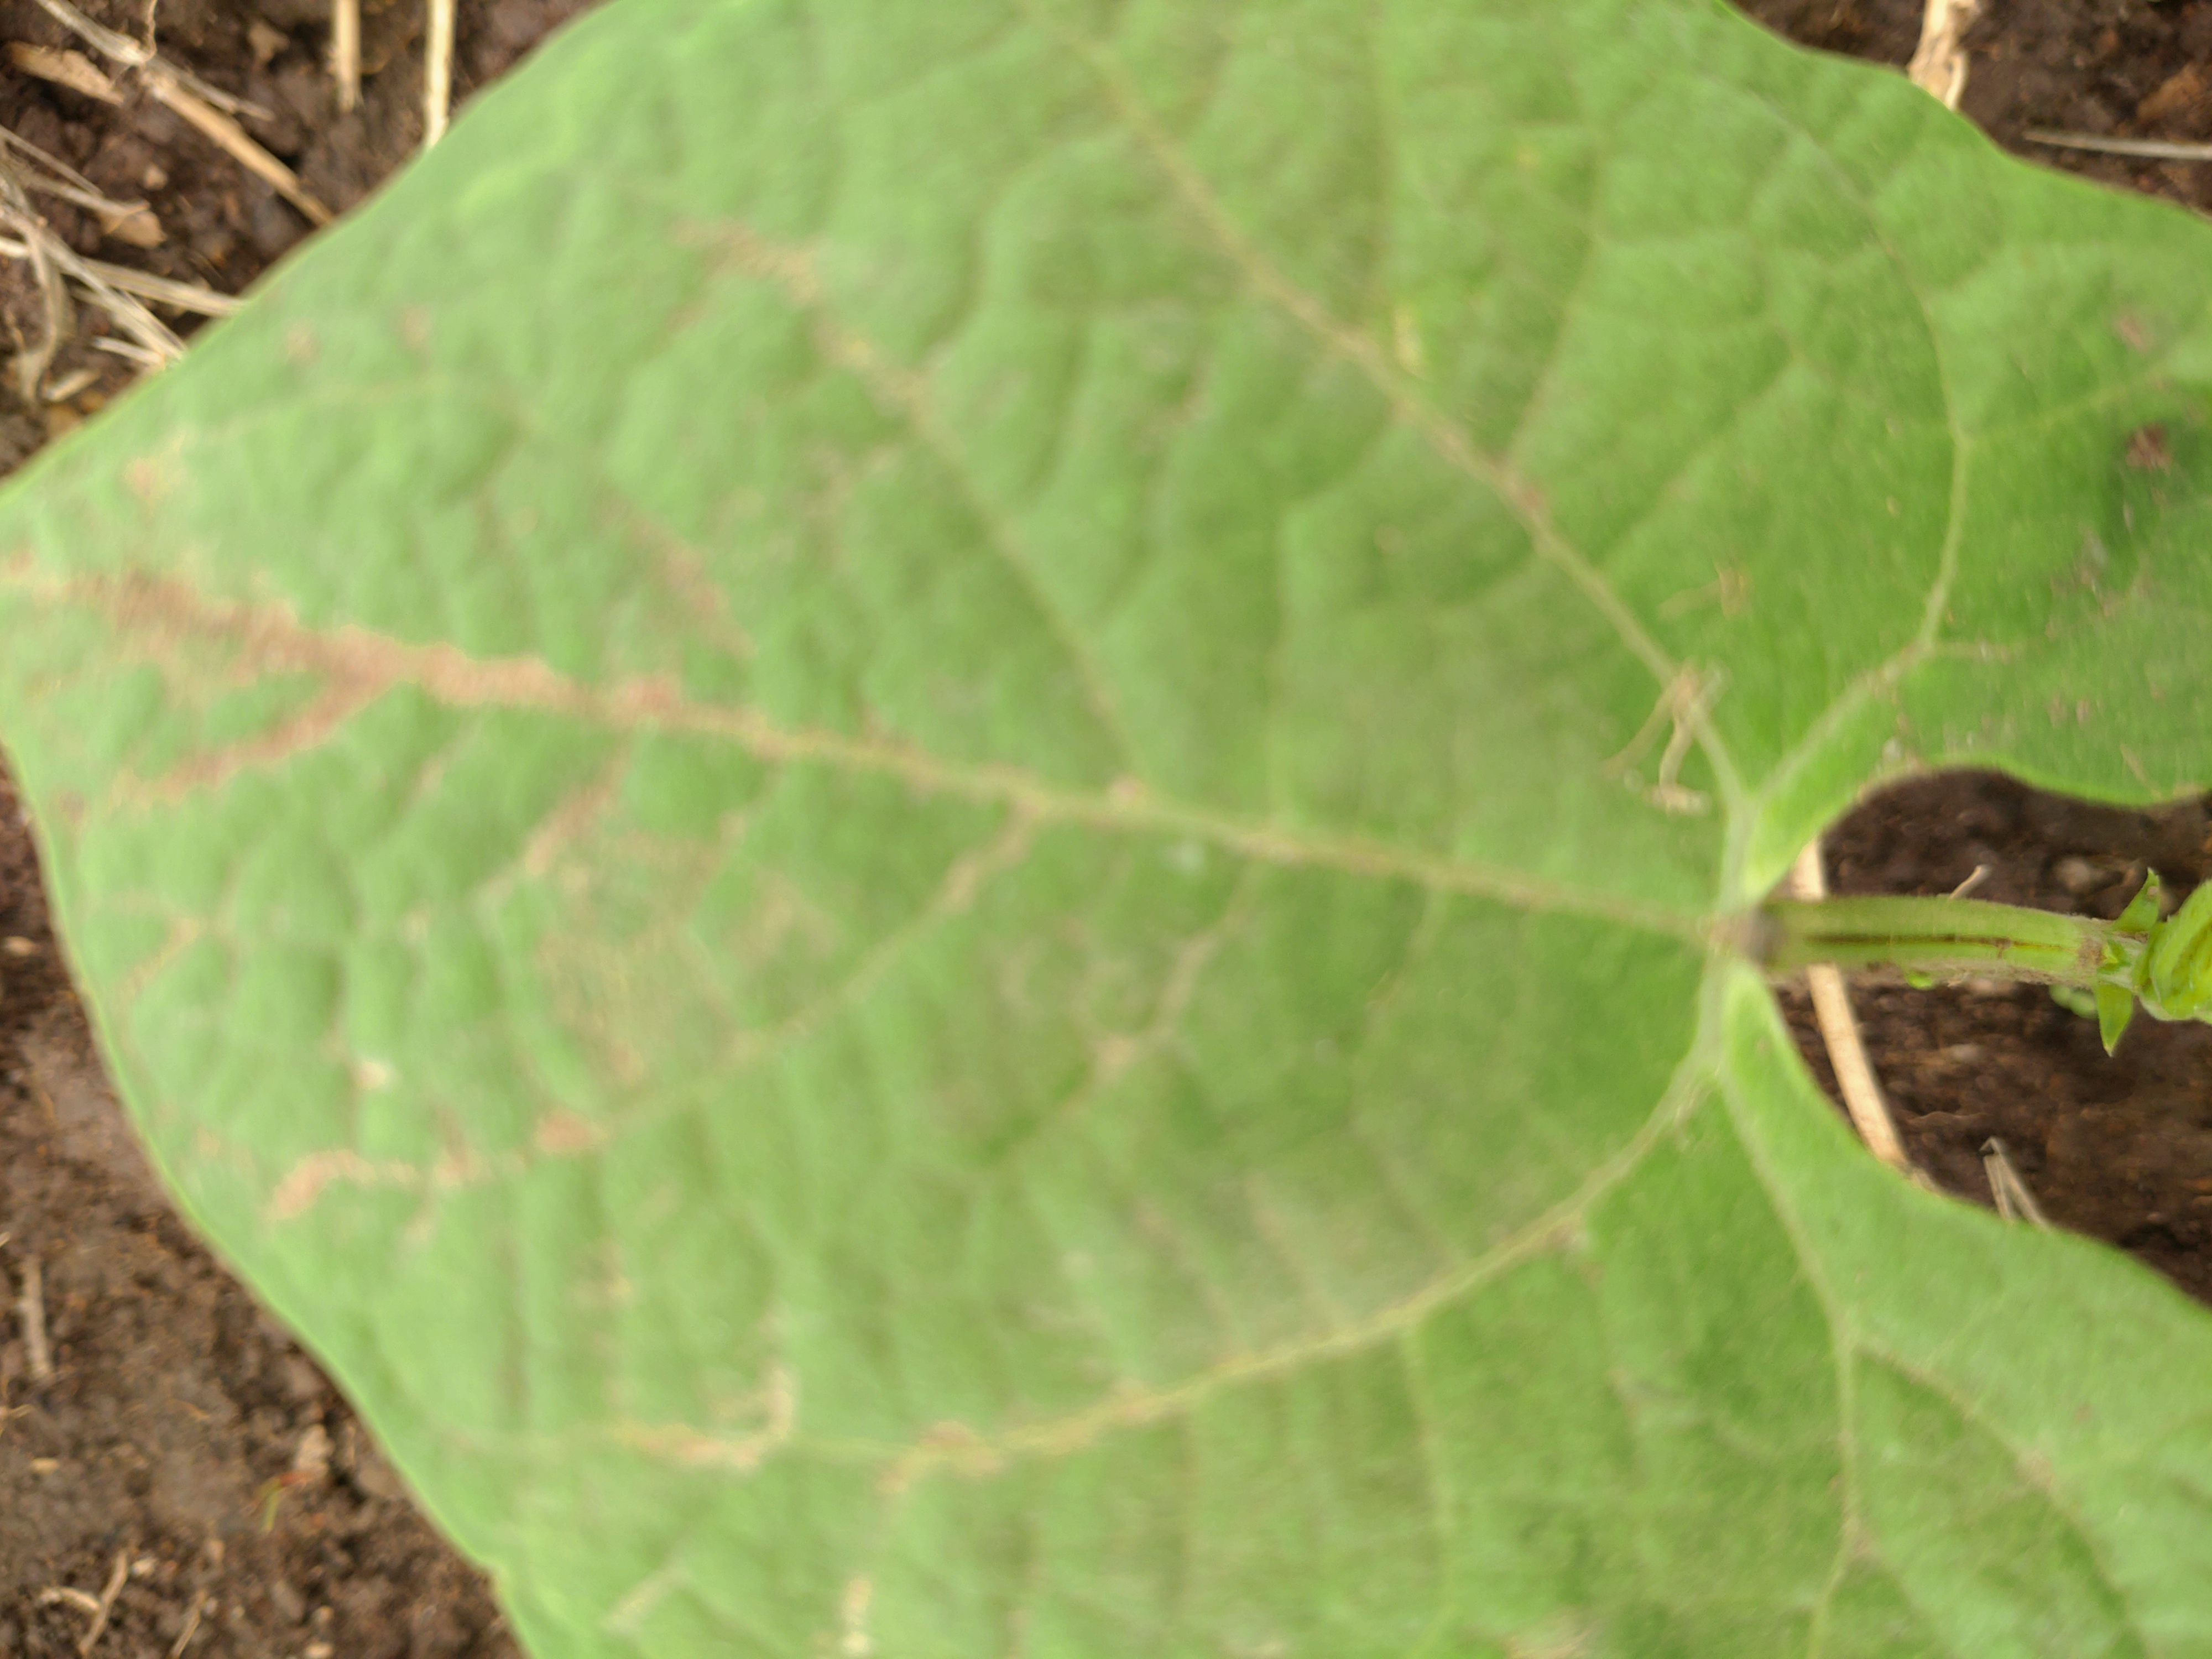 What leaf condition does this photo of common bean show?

healthy
